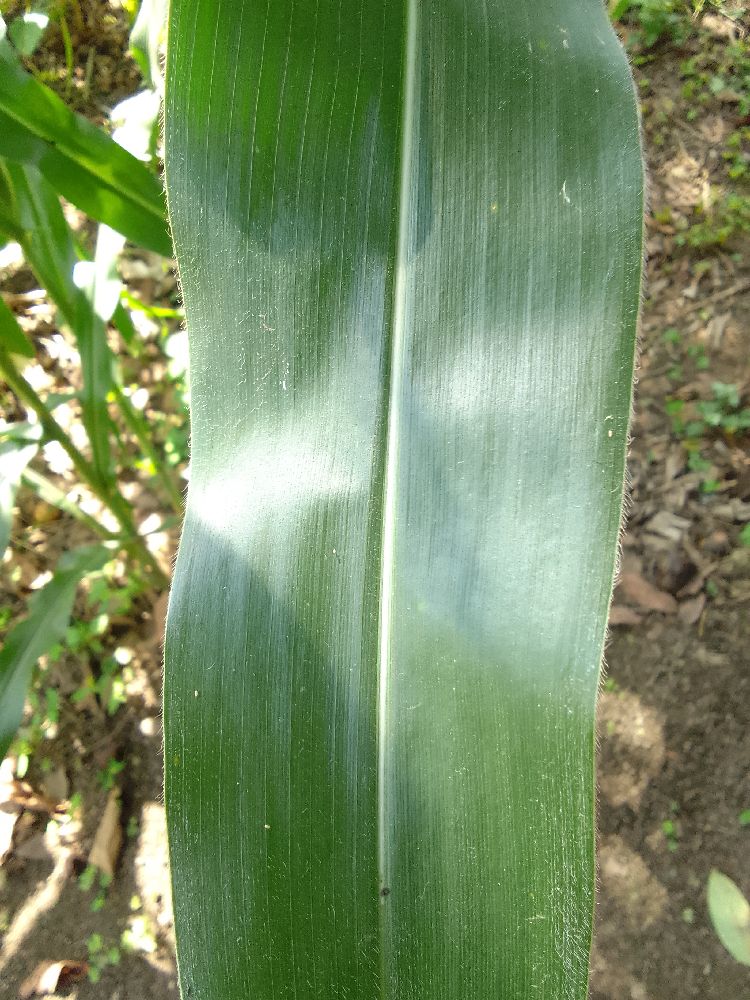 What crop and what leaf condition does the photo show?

maize, healthy
